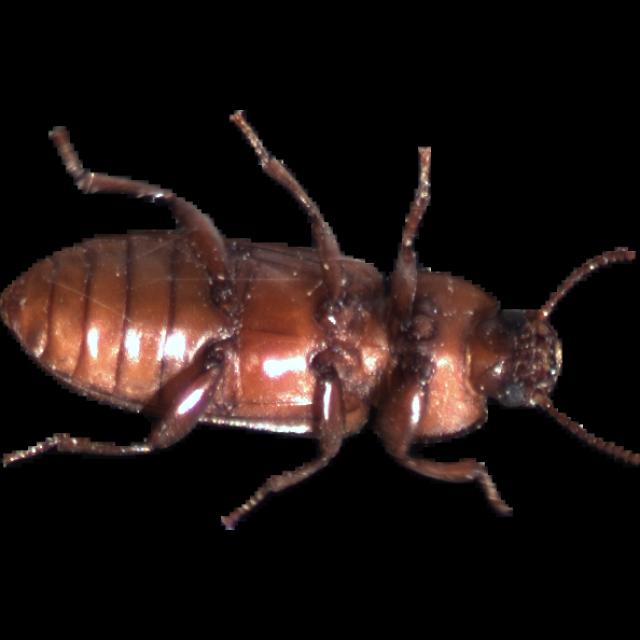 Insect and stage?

mealworm beetle
